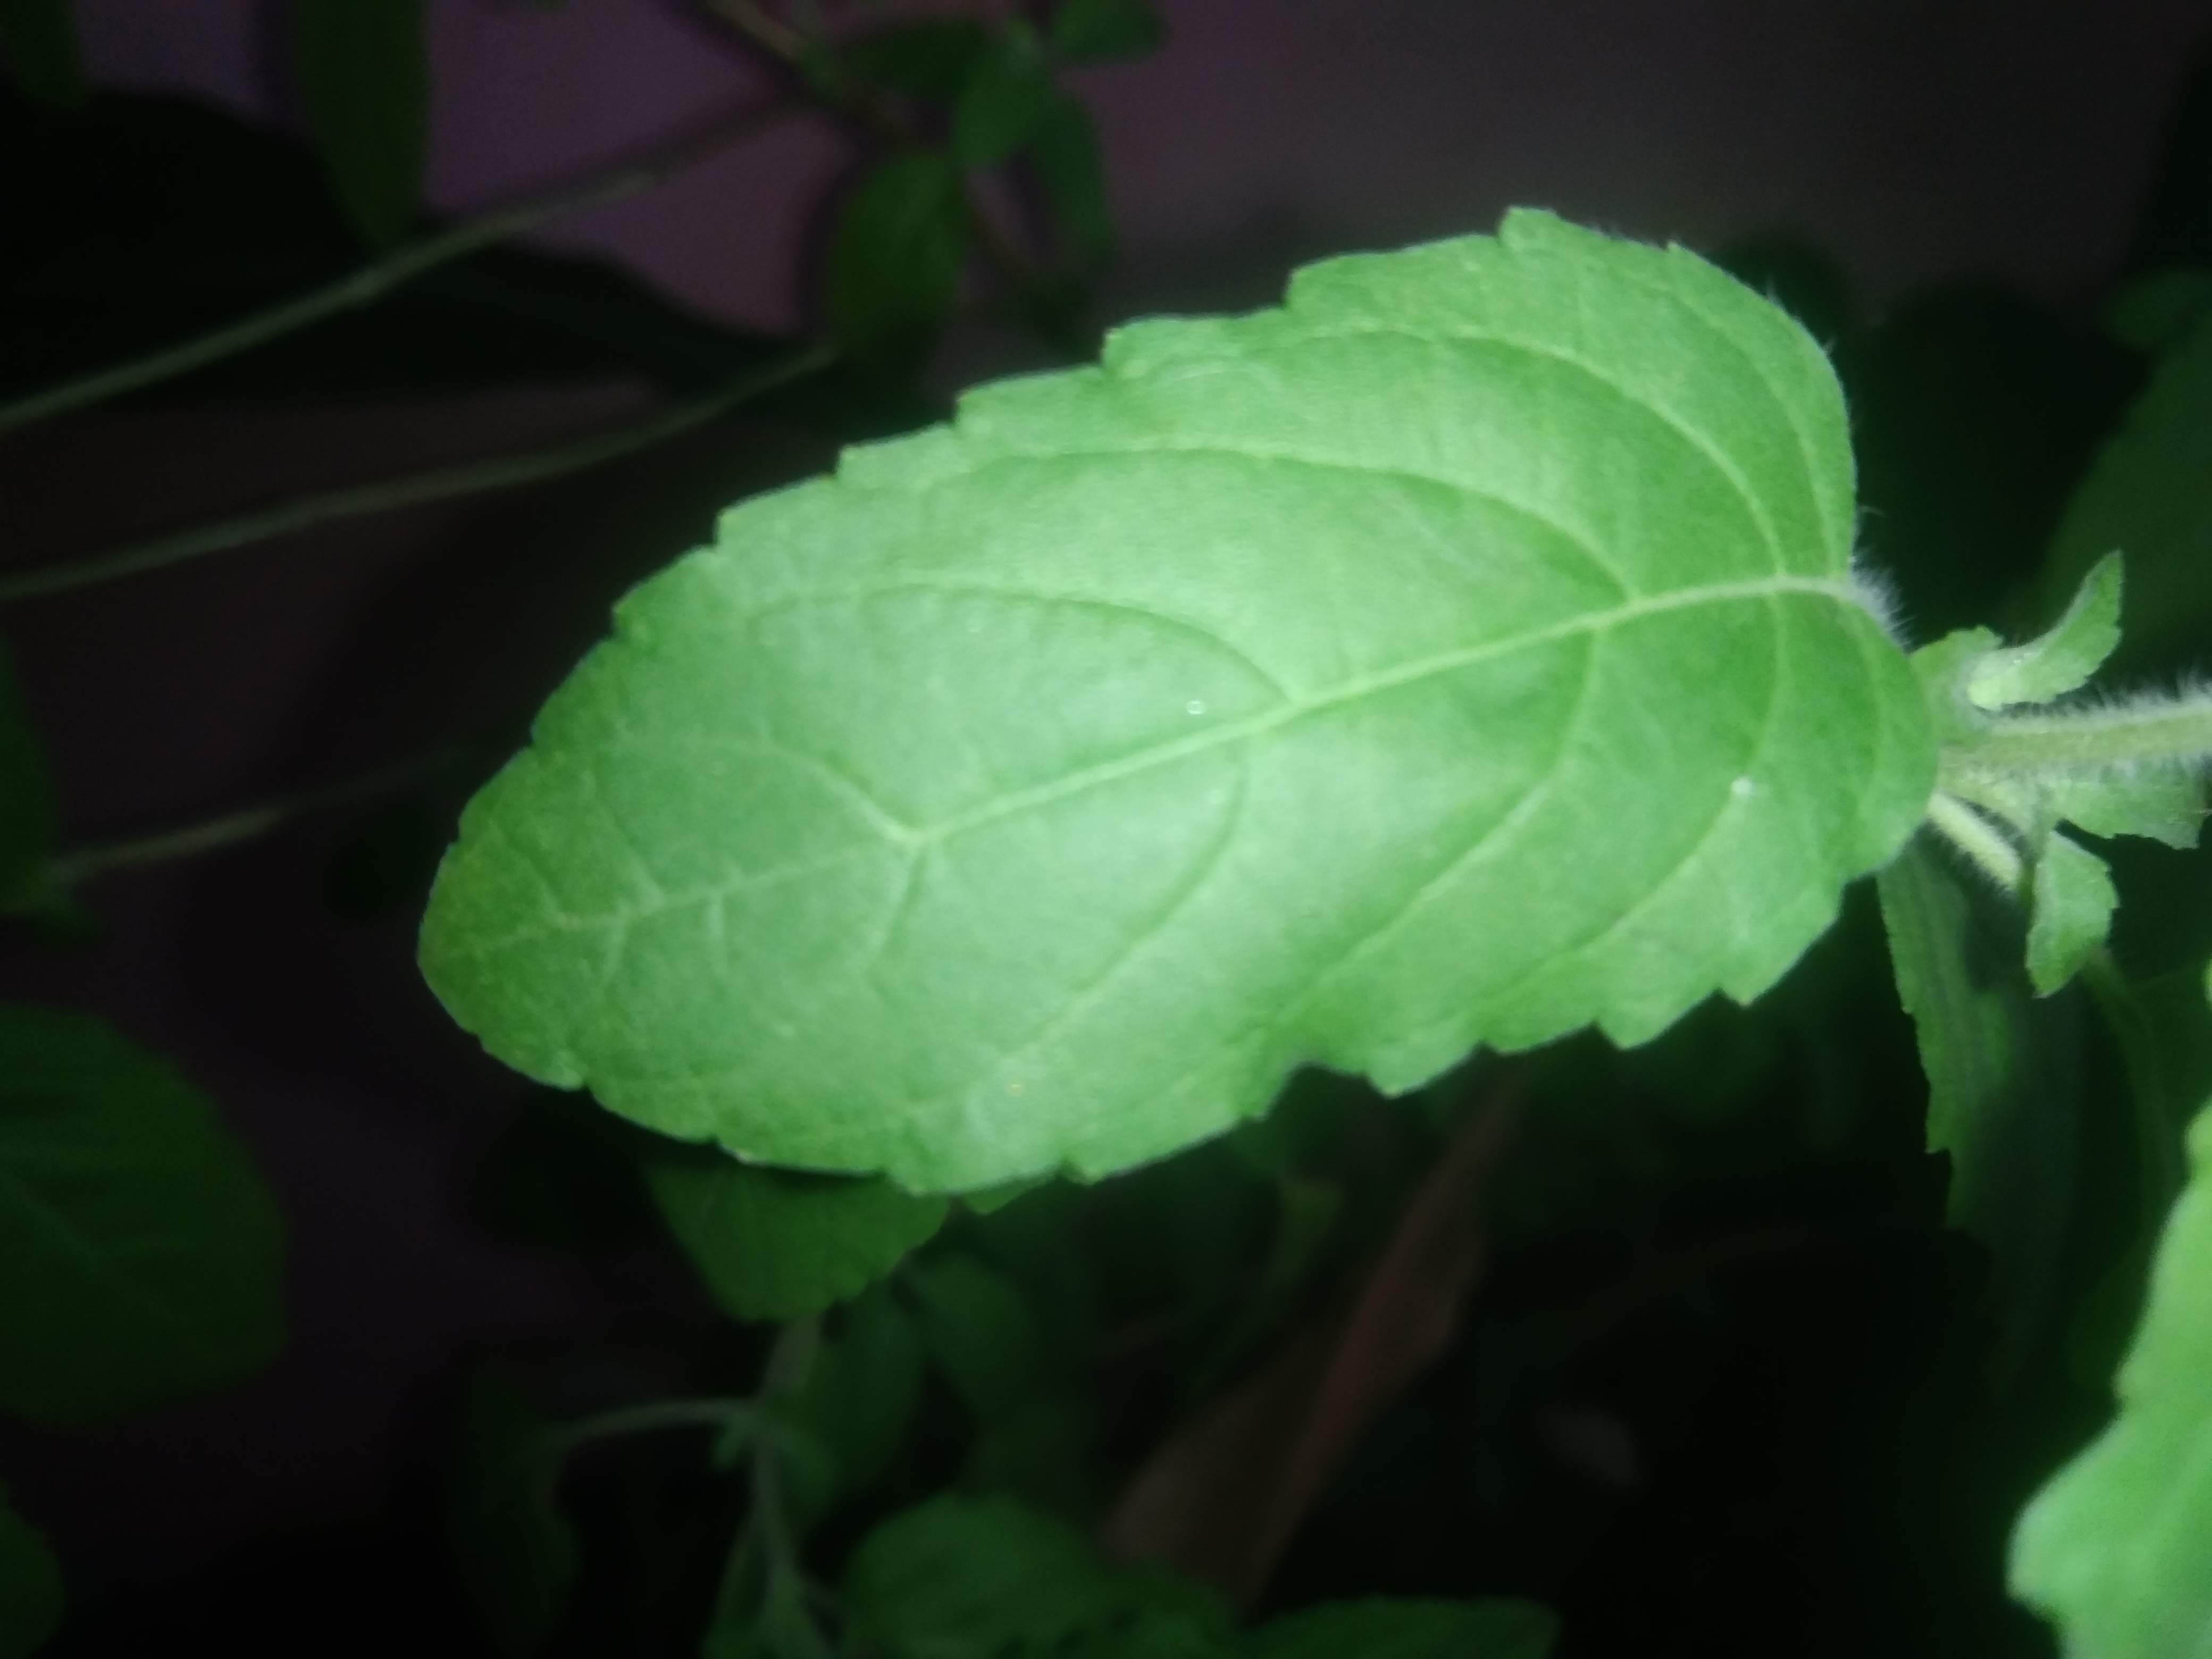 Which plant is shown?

tulshi
